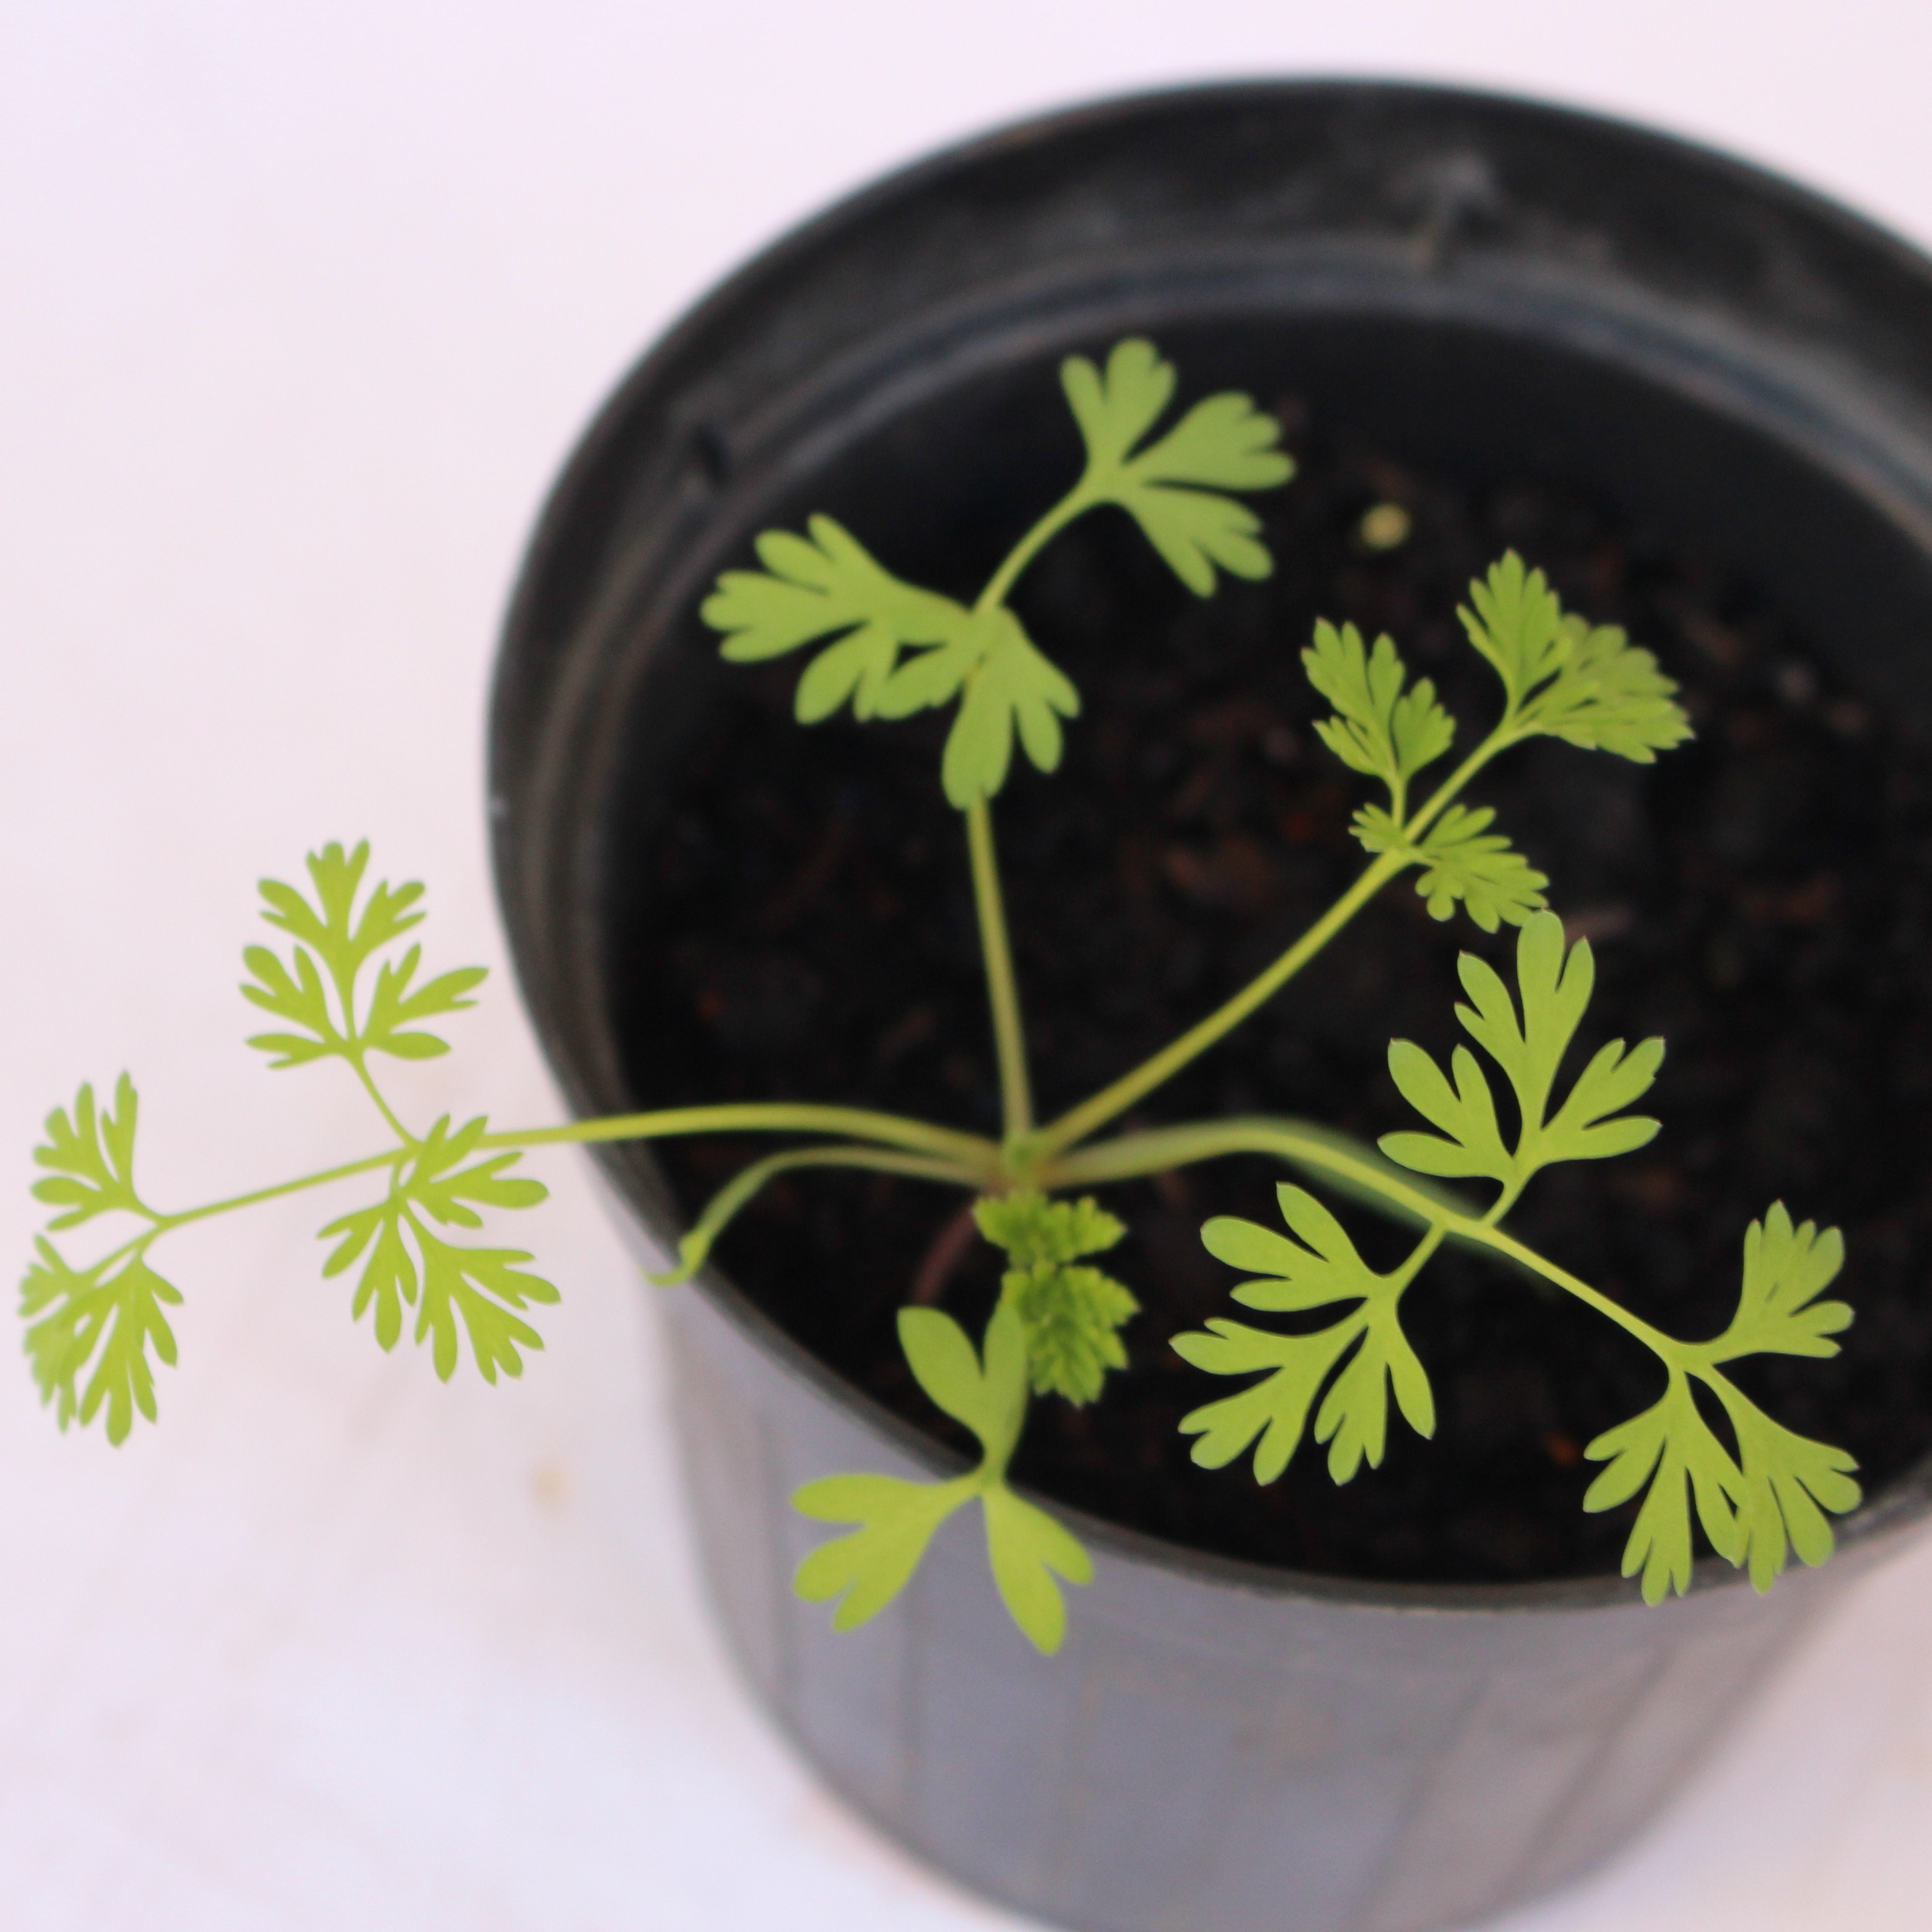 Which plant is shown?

Fumaria officinalis
